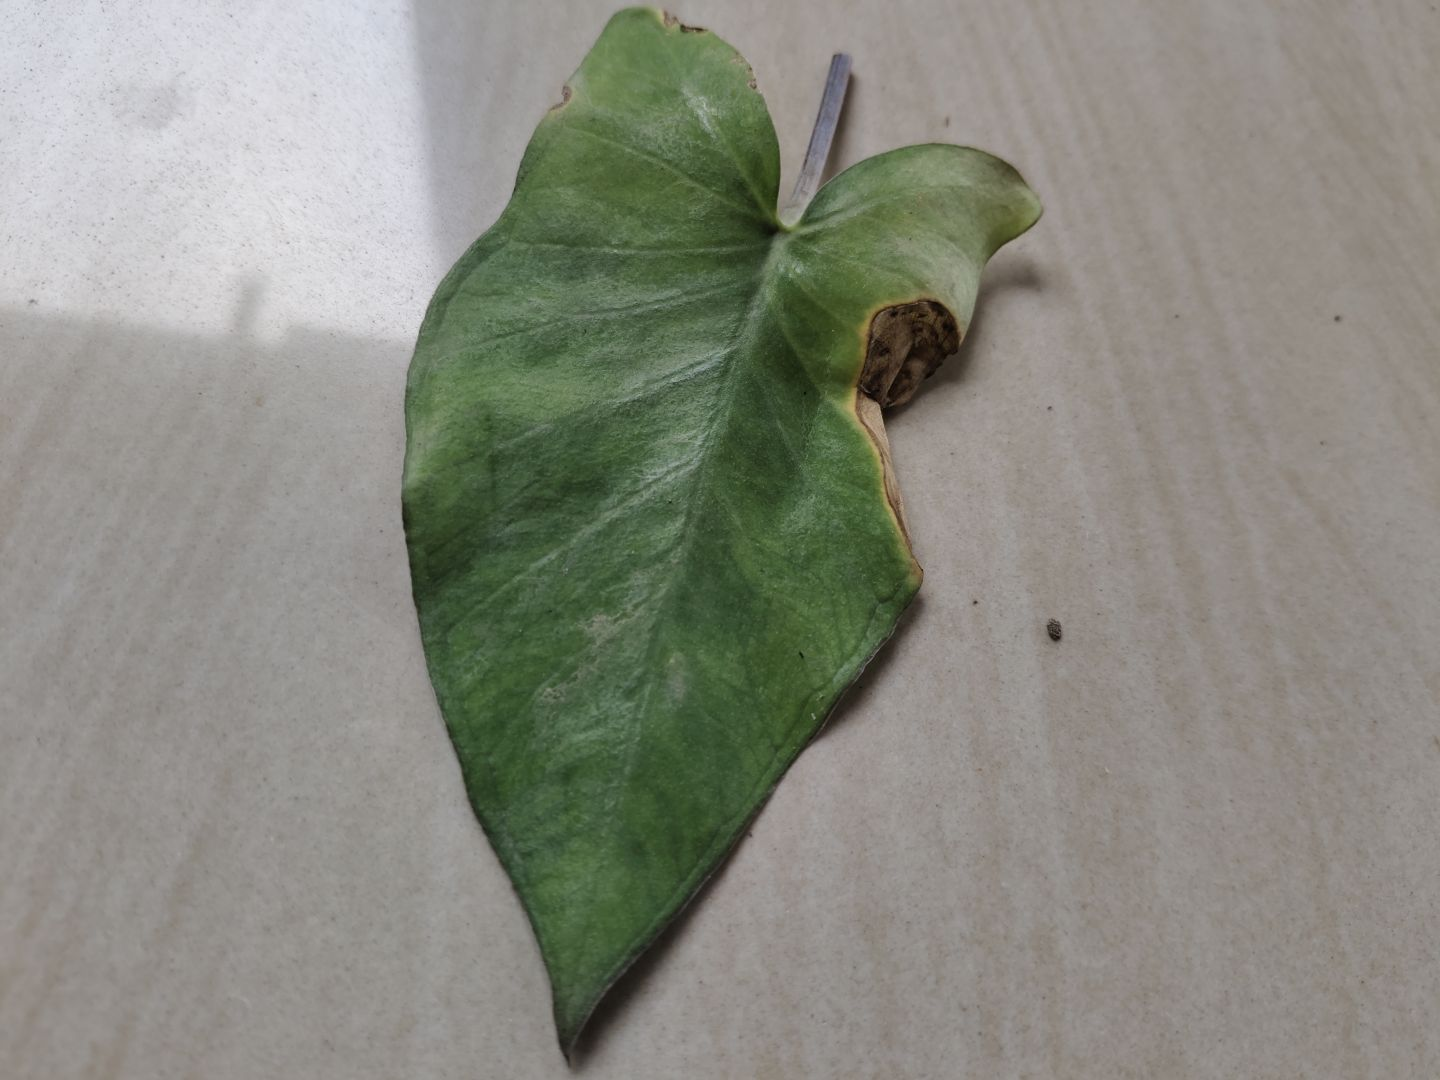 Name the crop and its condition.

taro, leaf blight
